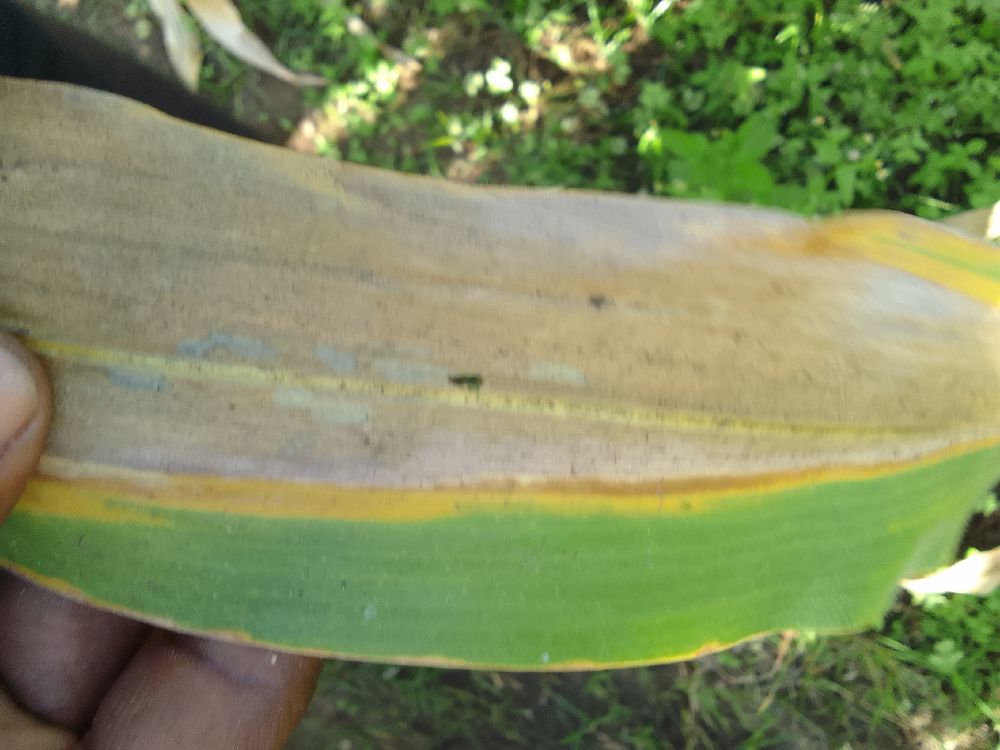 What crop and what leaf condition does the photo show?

maize, maize lethal necrosis
